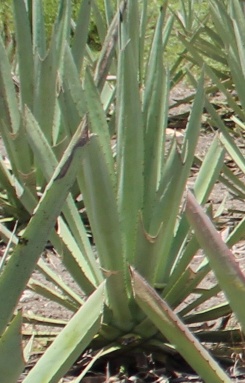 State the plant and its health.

agave, yellow
